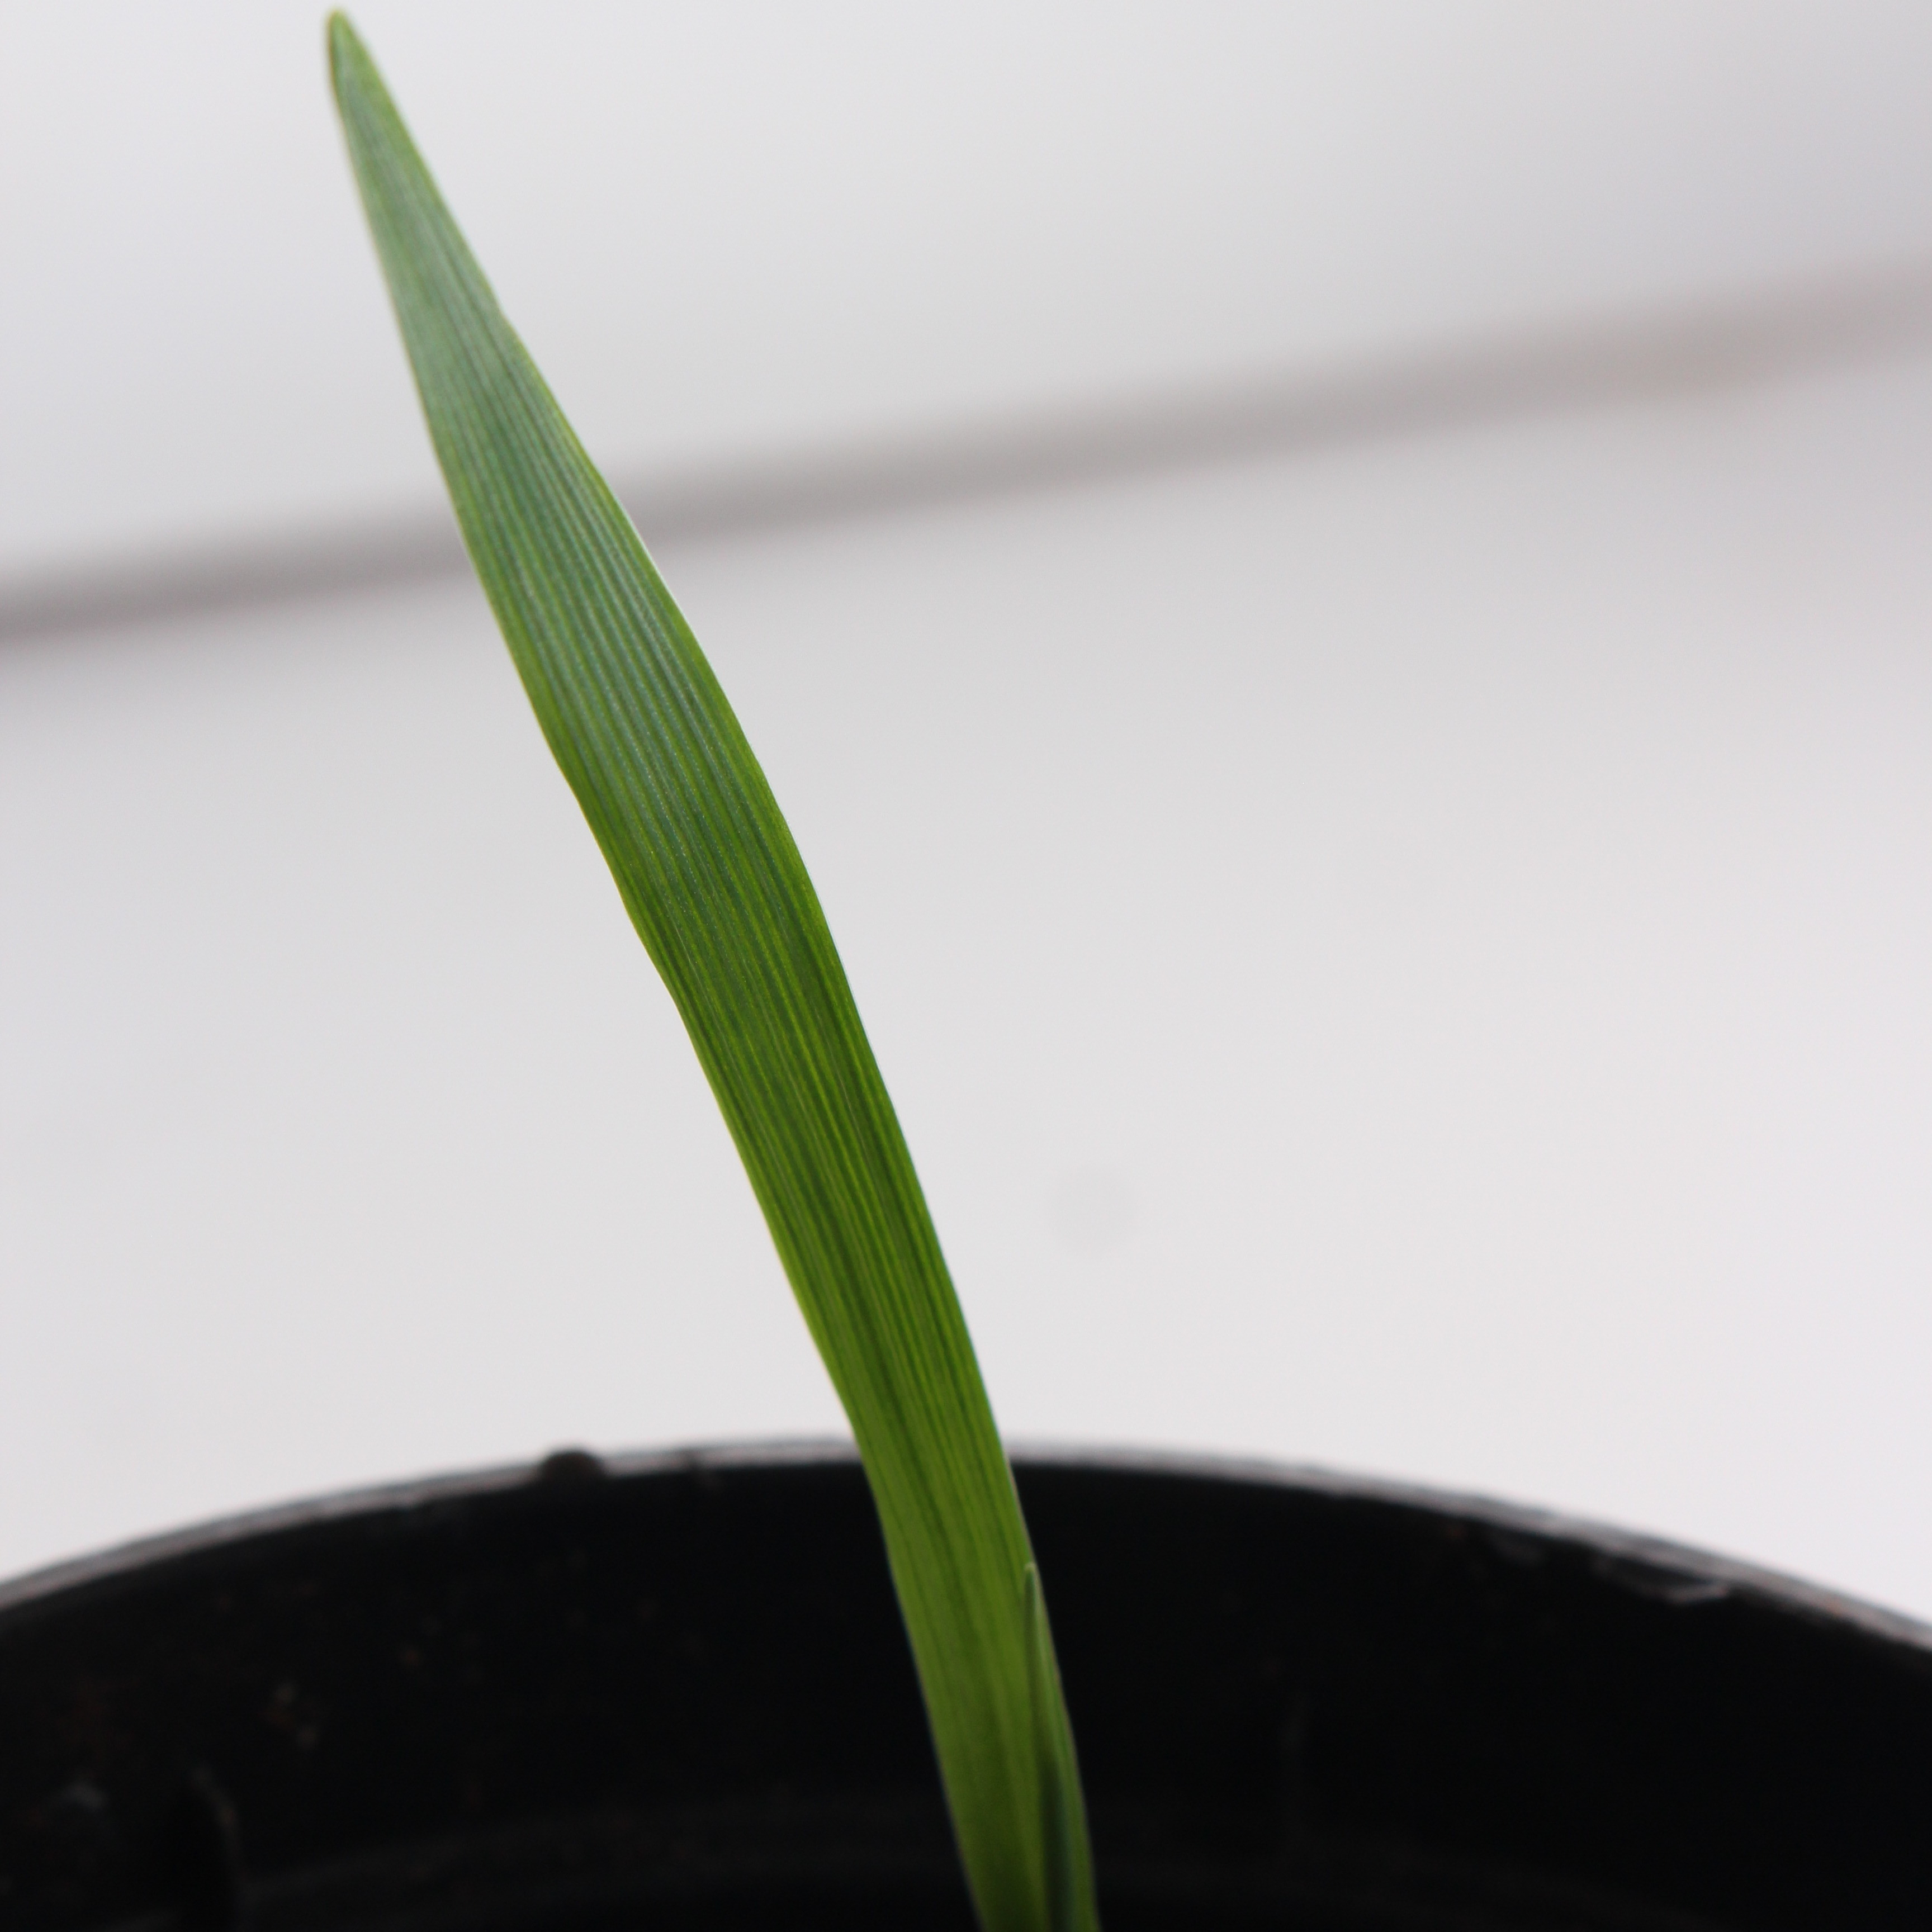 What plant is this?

Avena sterilis
